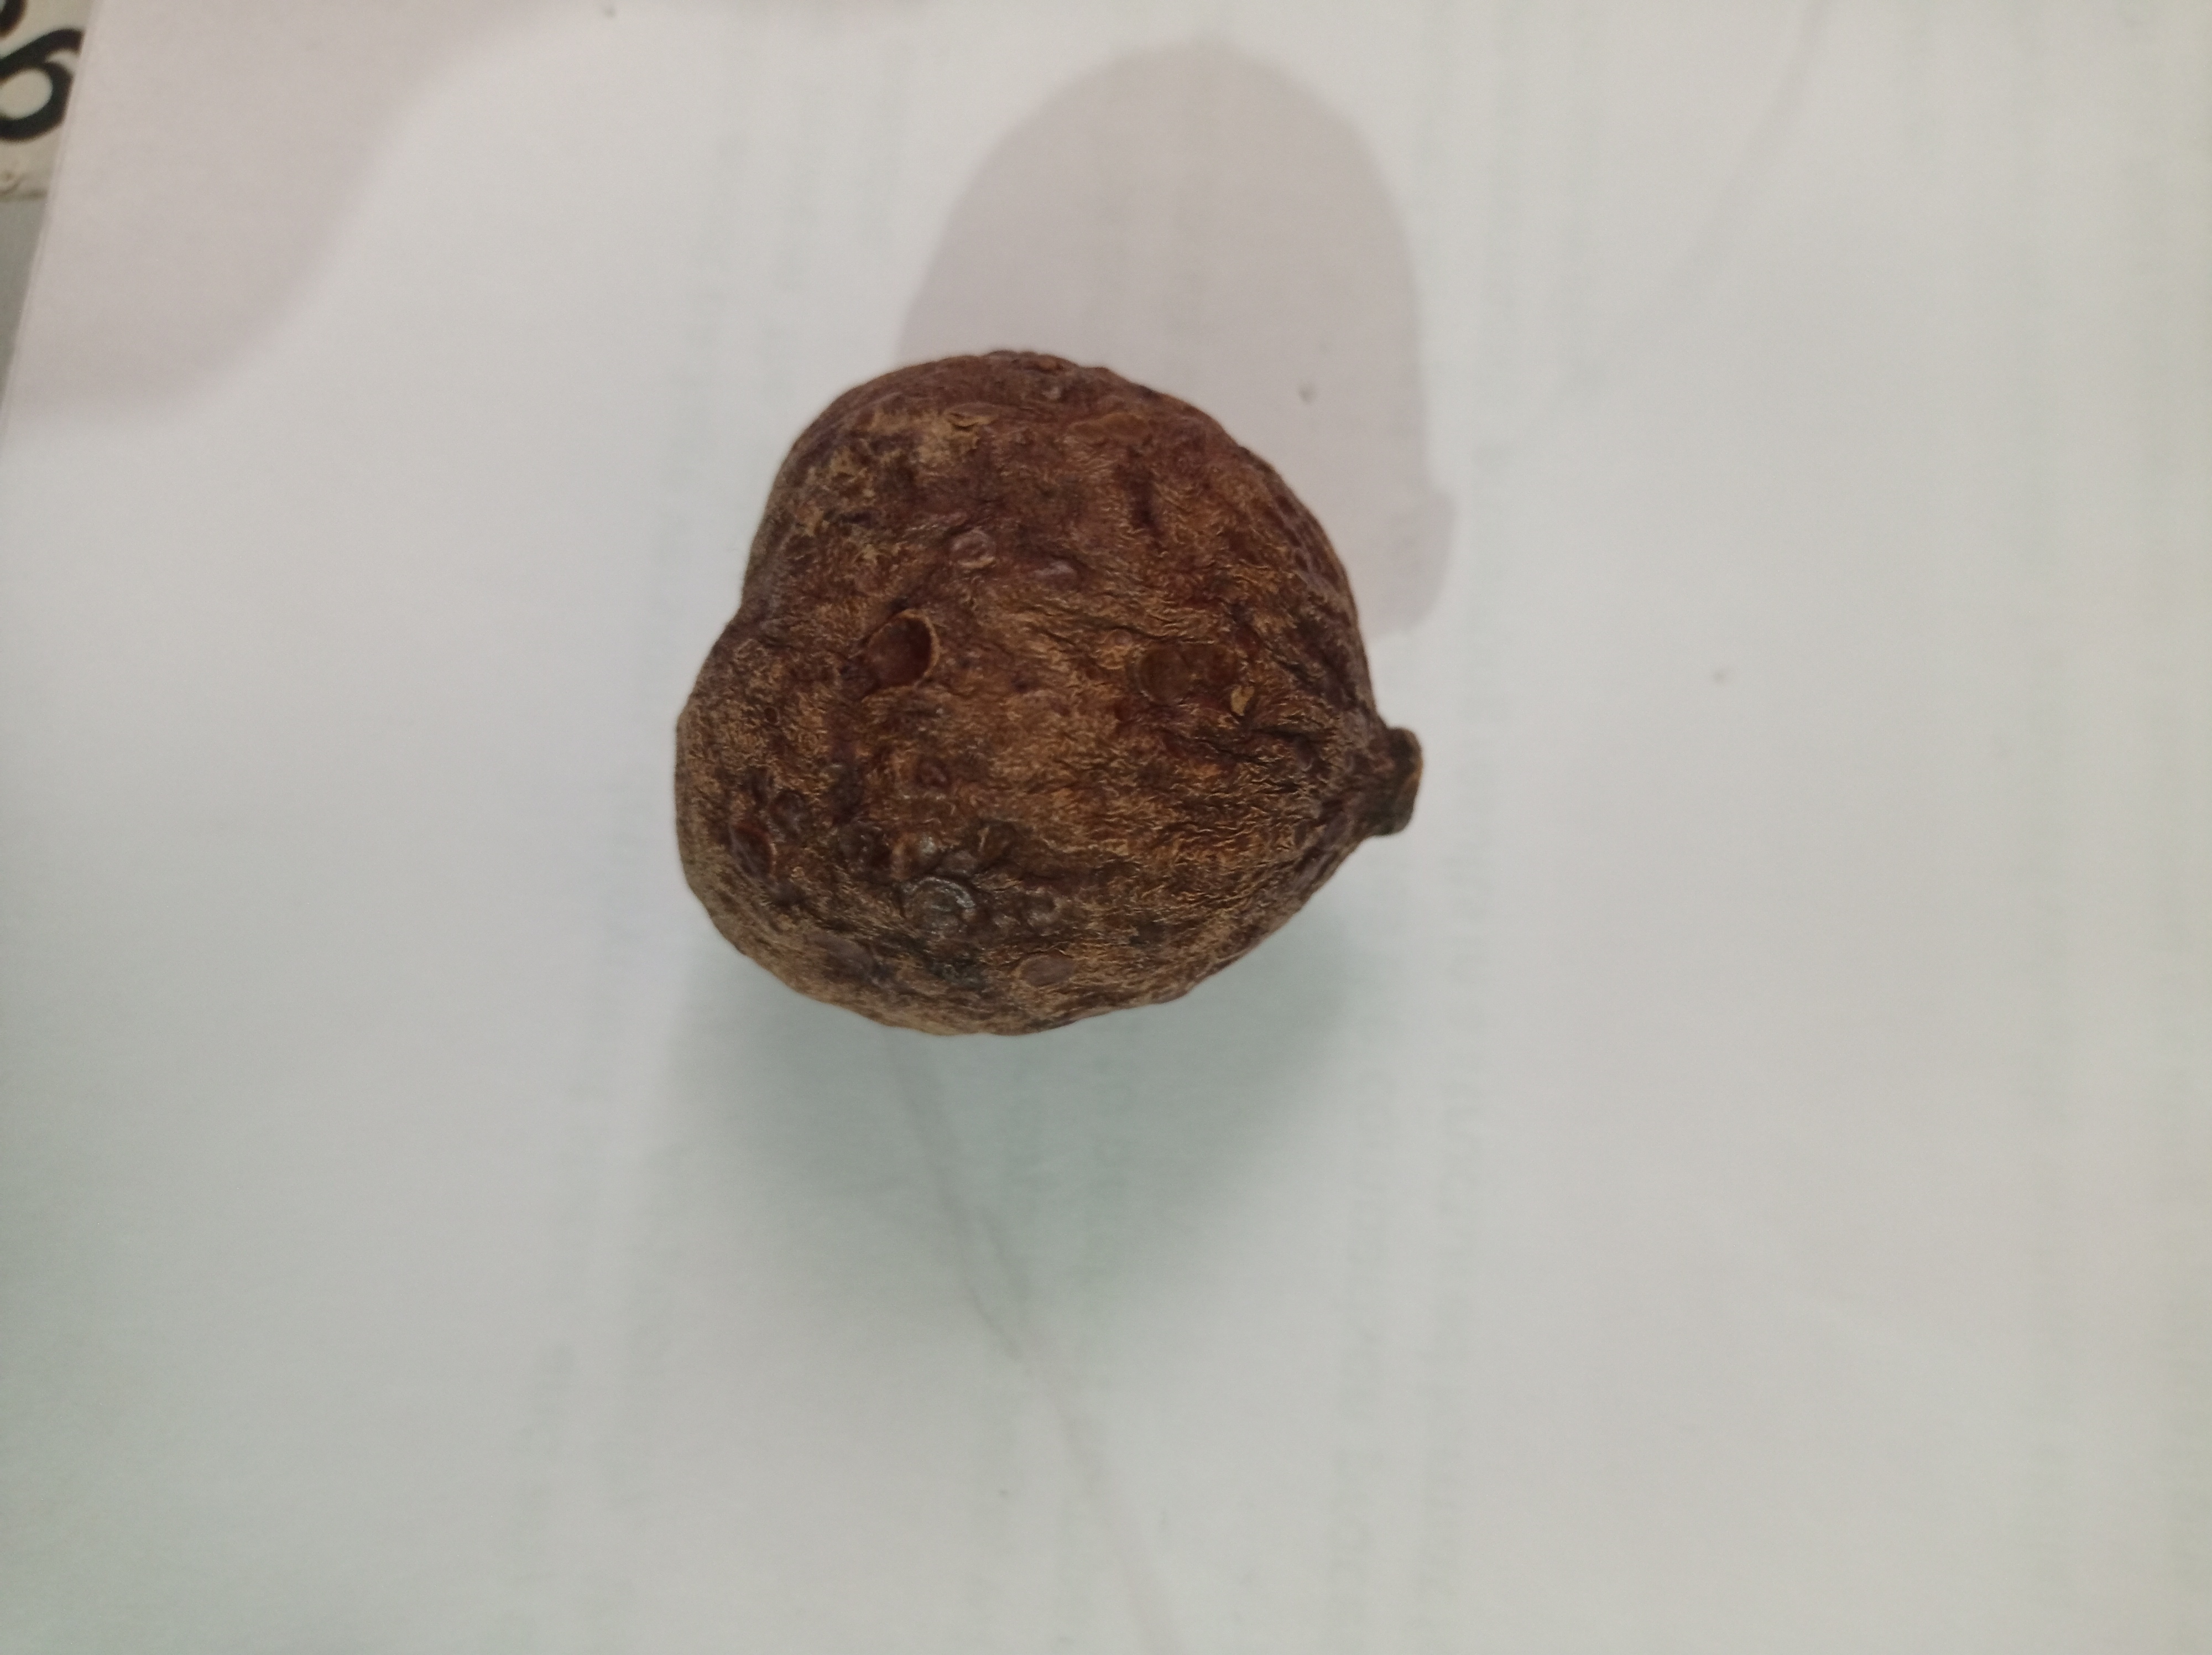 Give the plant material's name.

madanphal
